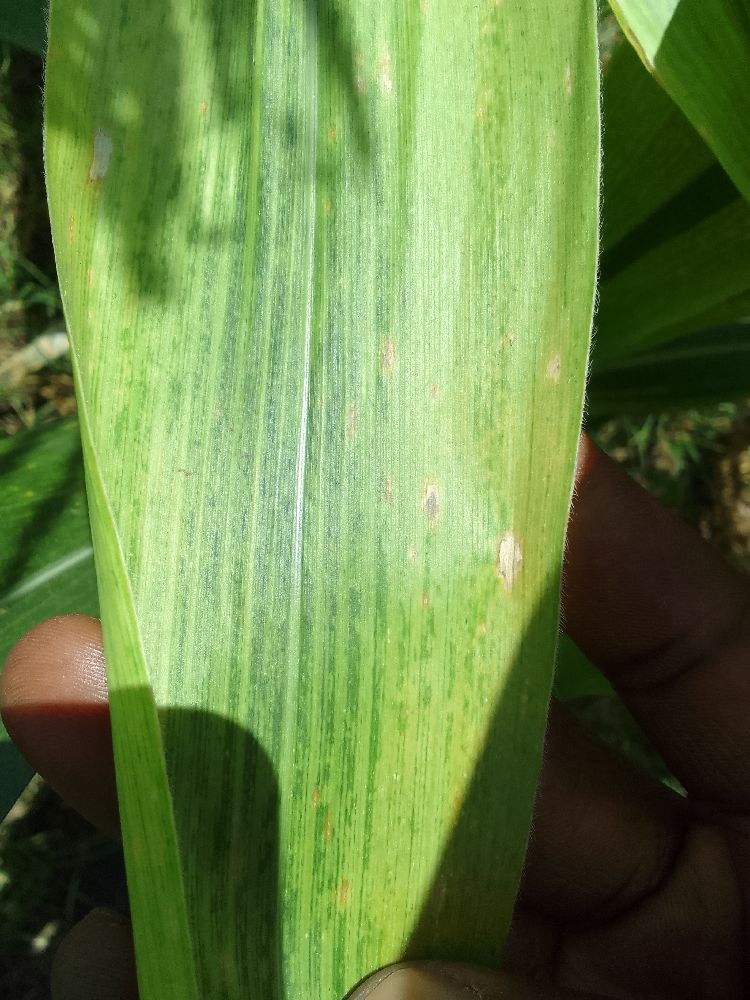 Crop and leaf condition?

maize, maize lethal necrosis
